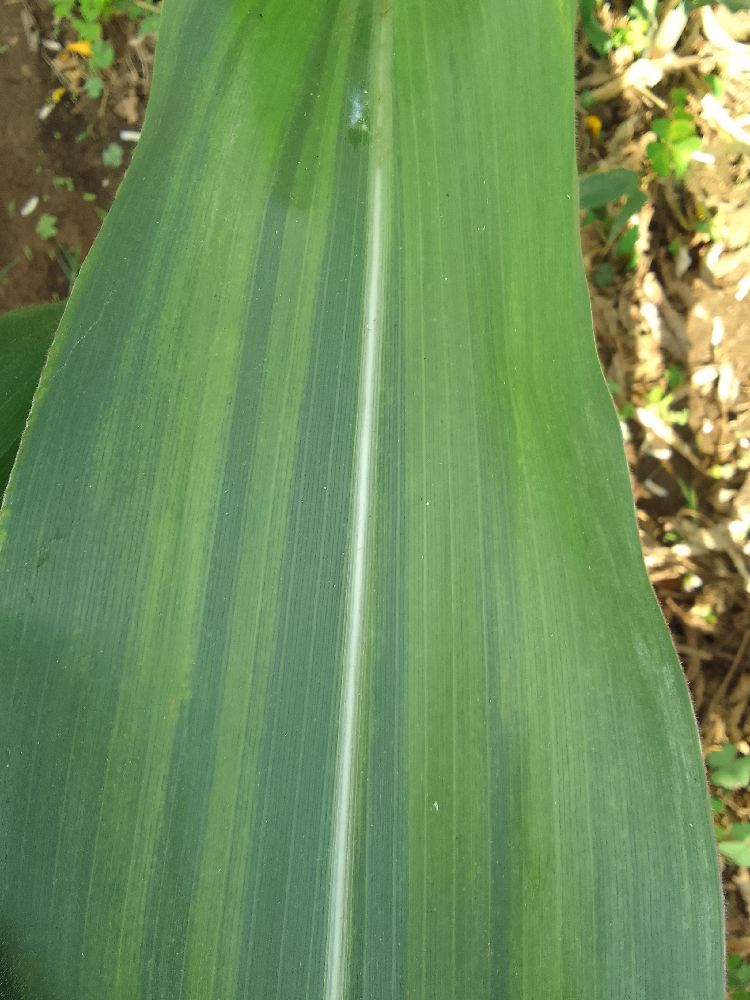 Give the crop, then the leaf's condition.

maize, healthy
